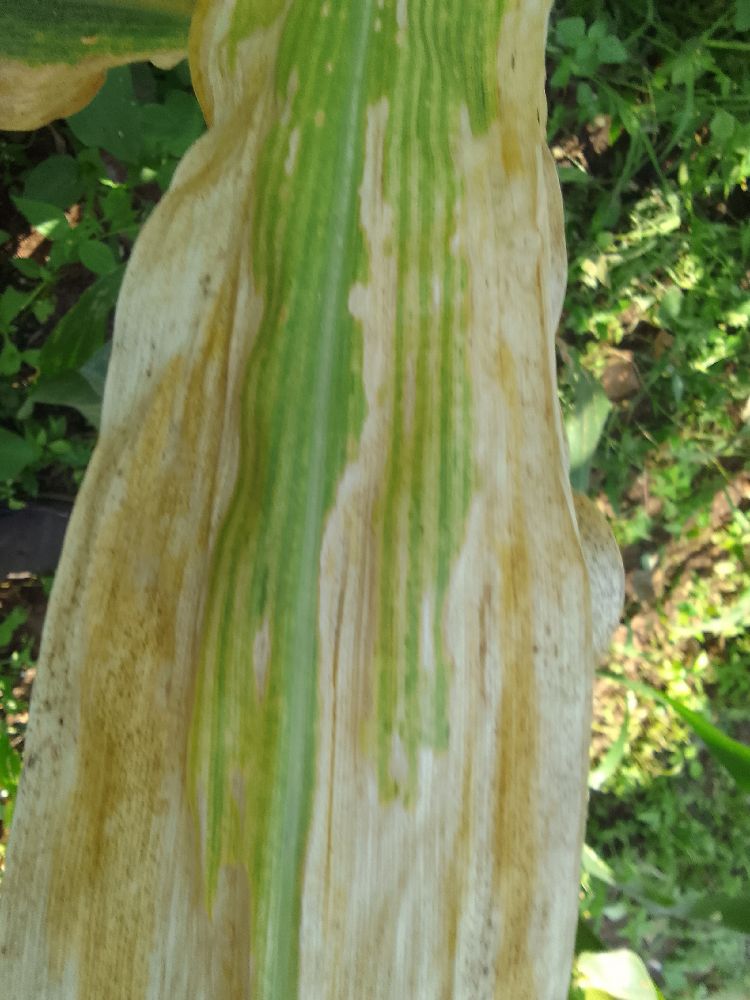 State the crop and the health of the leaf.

maize, maize lethal necrosis
